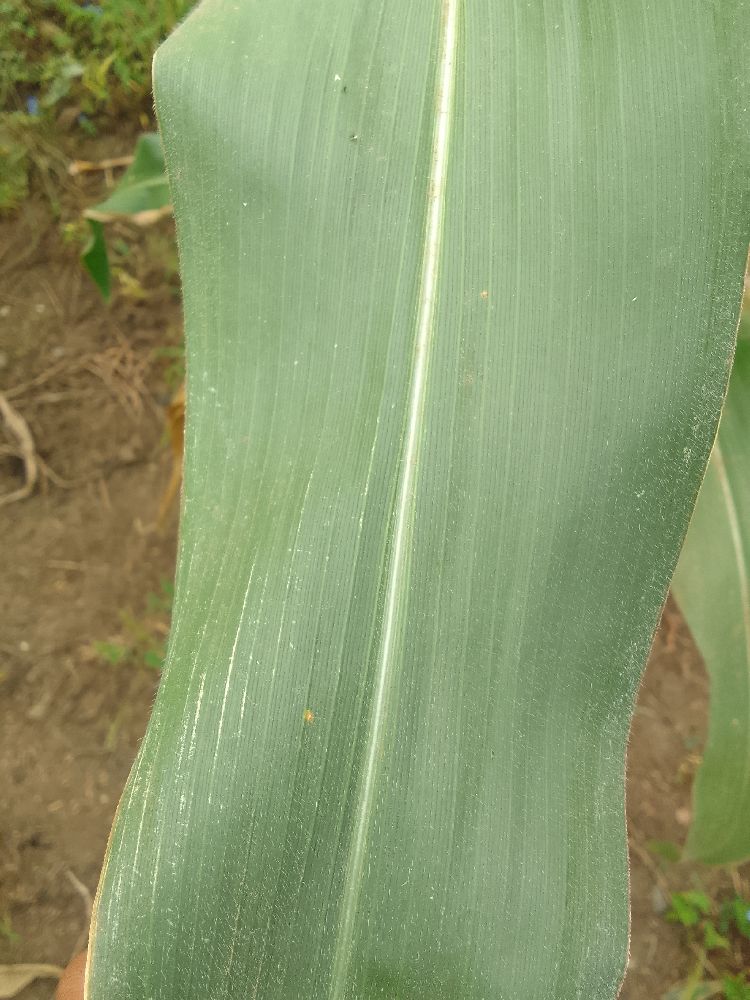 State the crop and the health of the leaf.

maize, healthy
